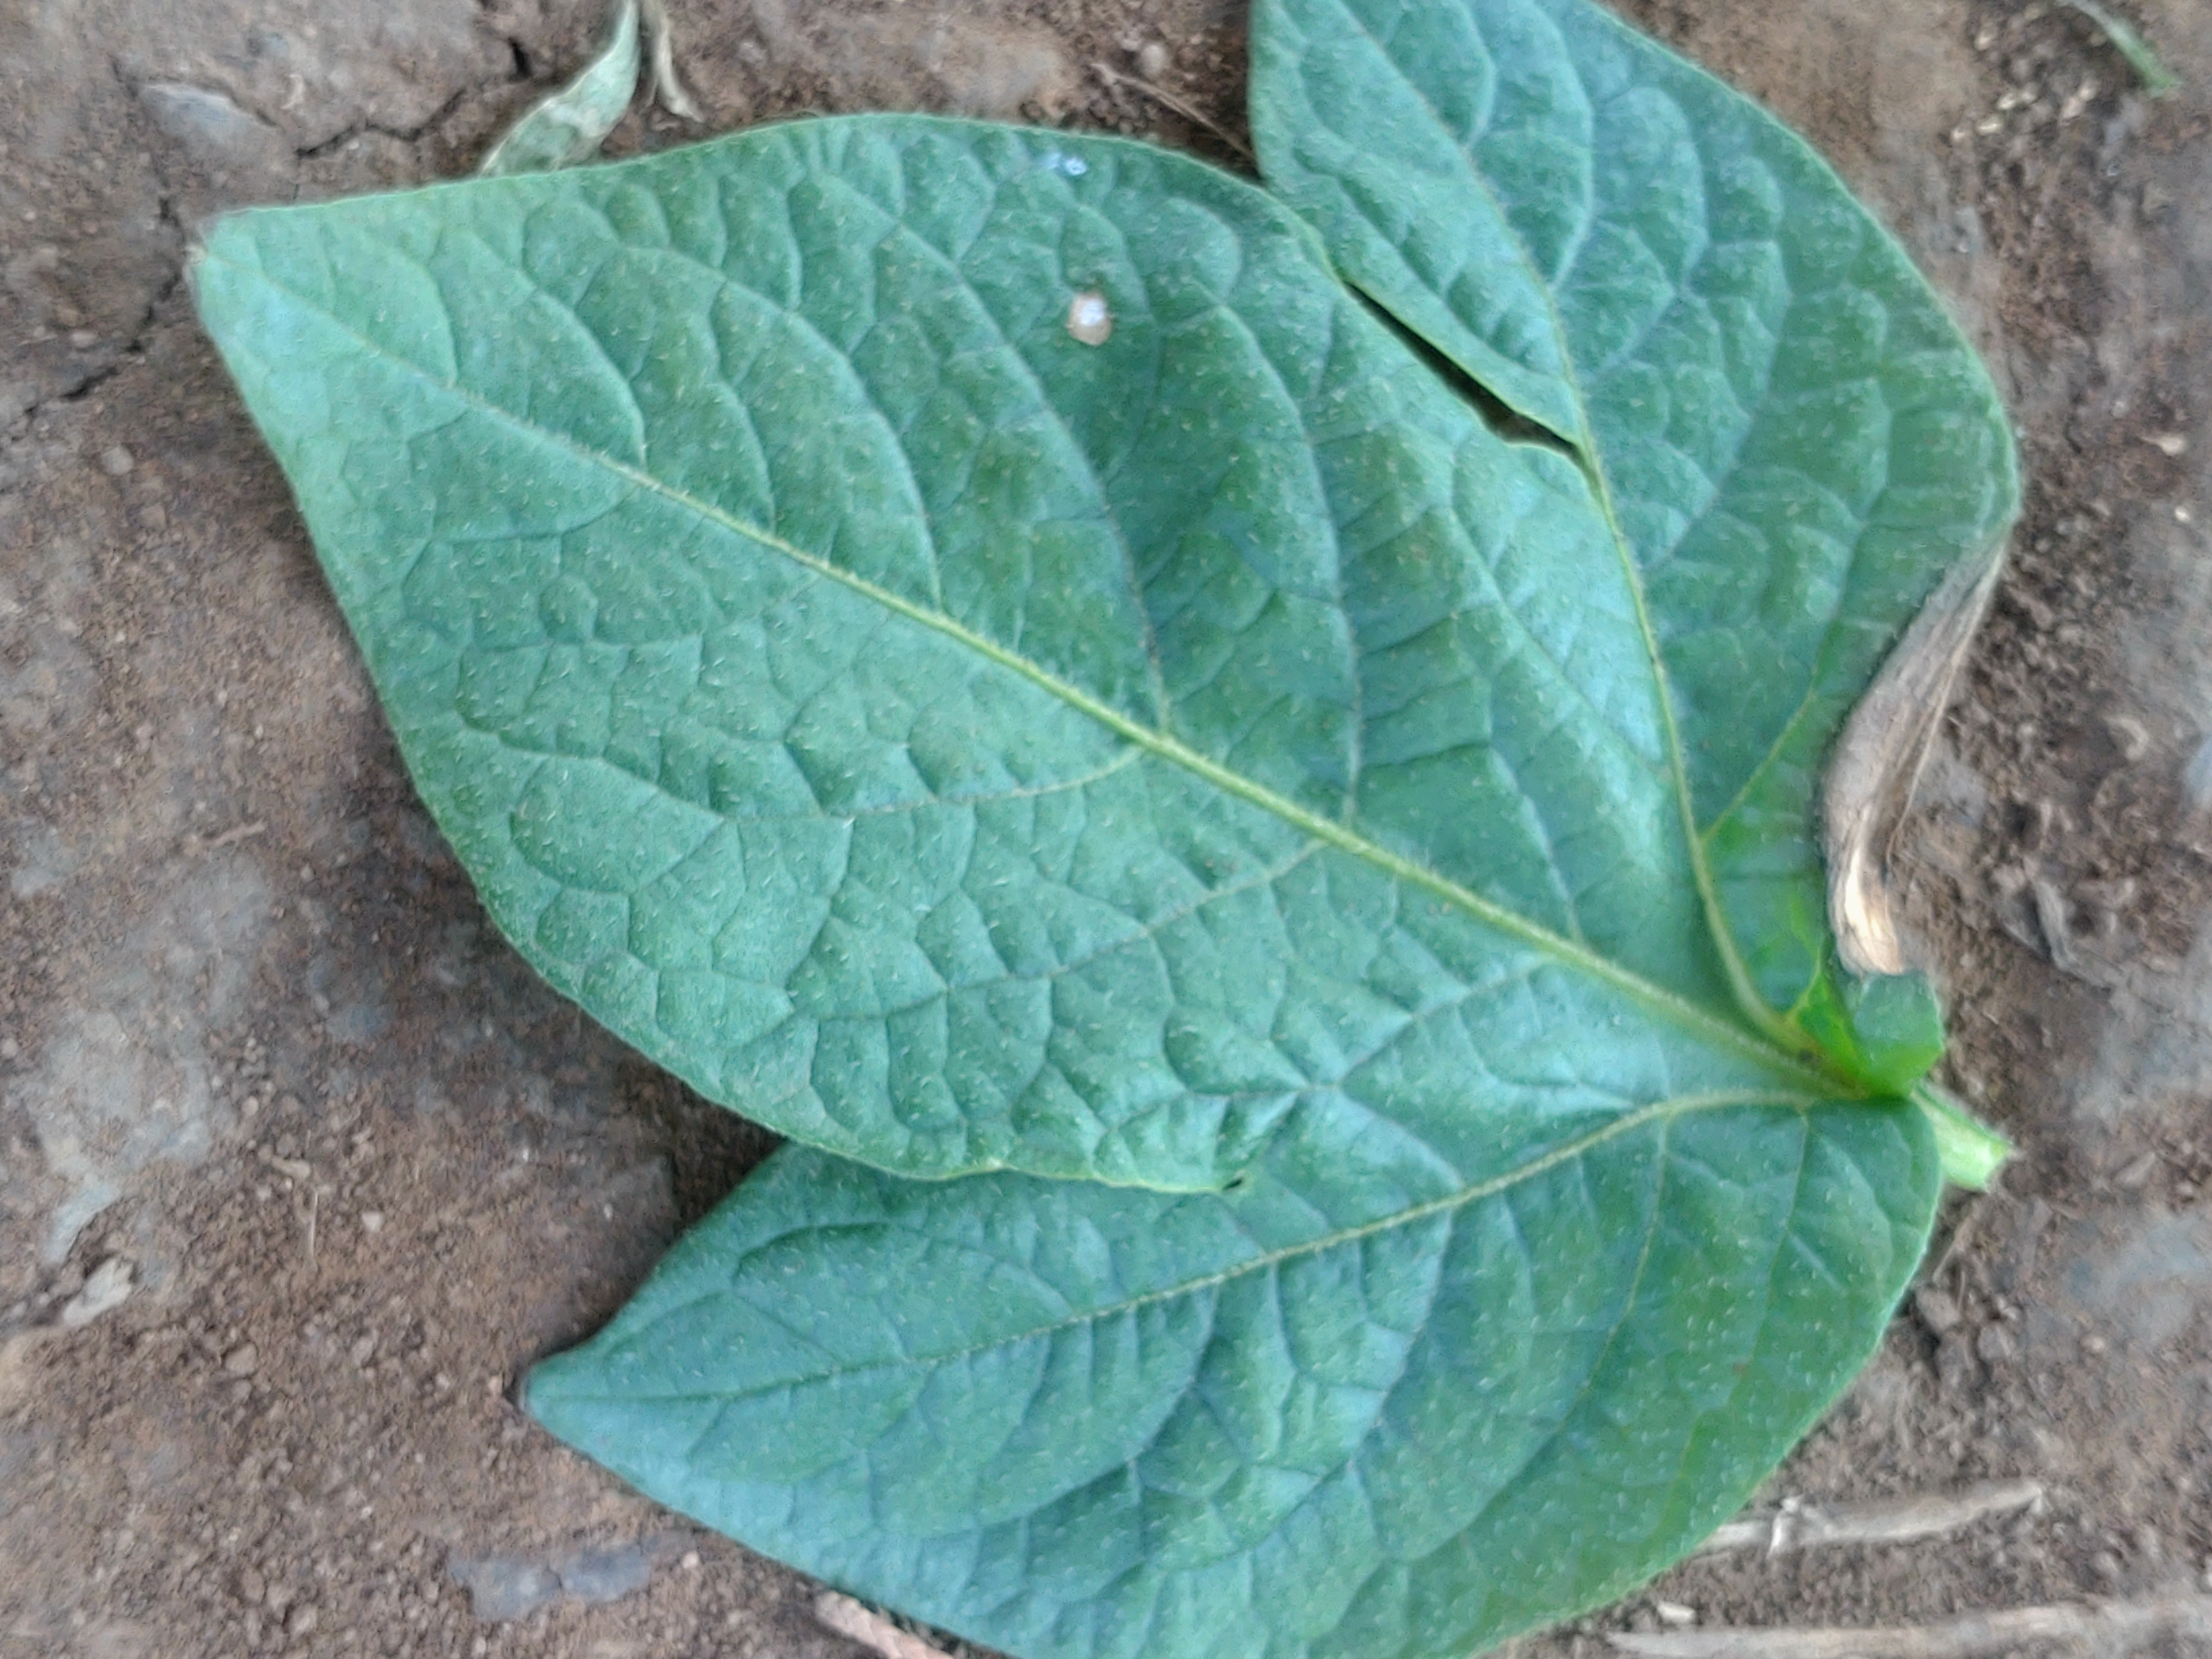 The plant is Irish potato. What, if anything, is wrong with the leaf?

early blight
